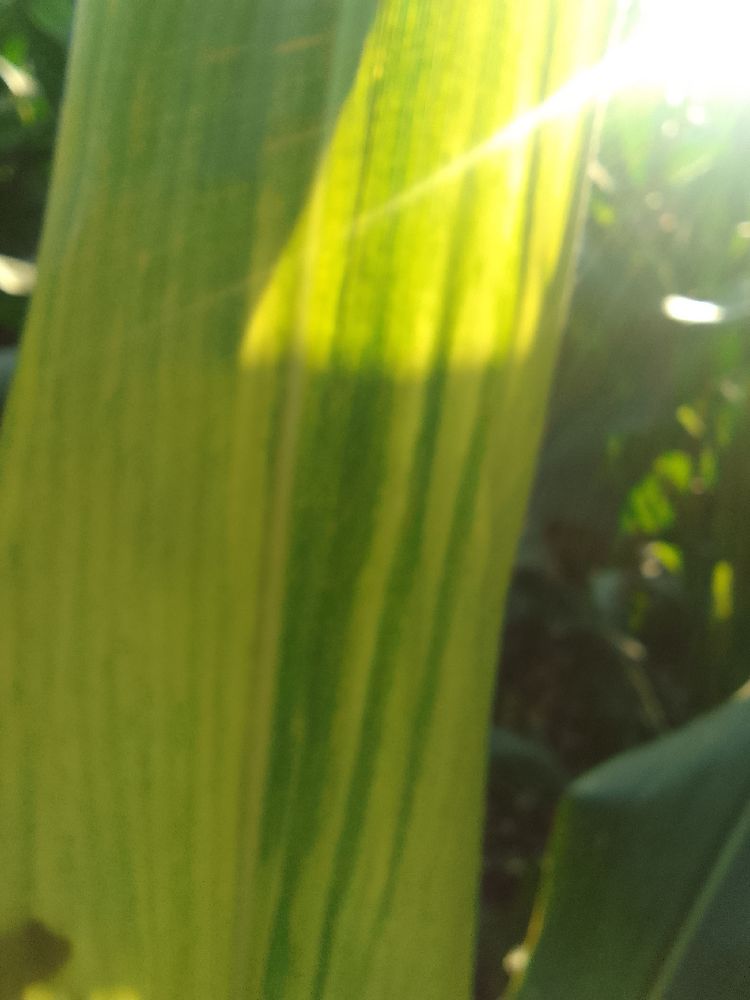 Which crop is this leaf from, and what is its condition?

maize, maize lethal necrosis
